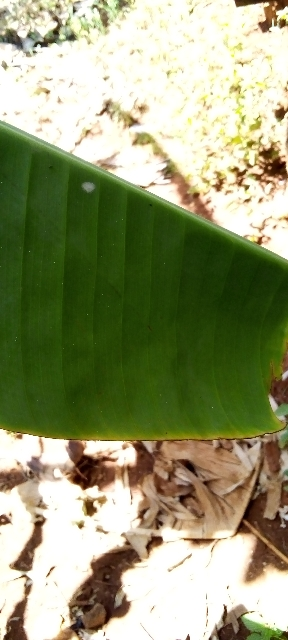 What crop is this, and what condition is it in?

banana, healthy
